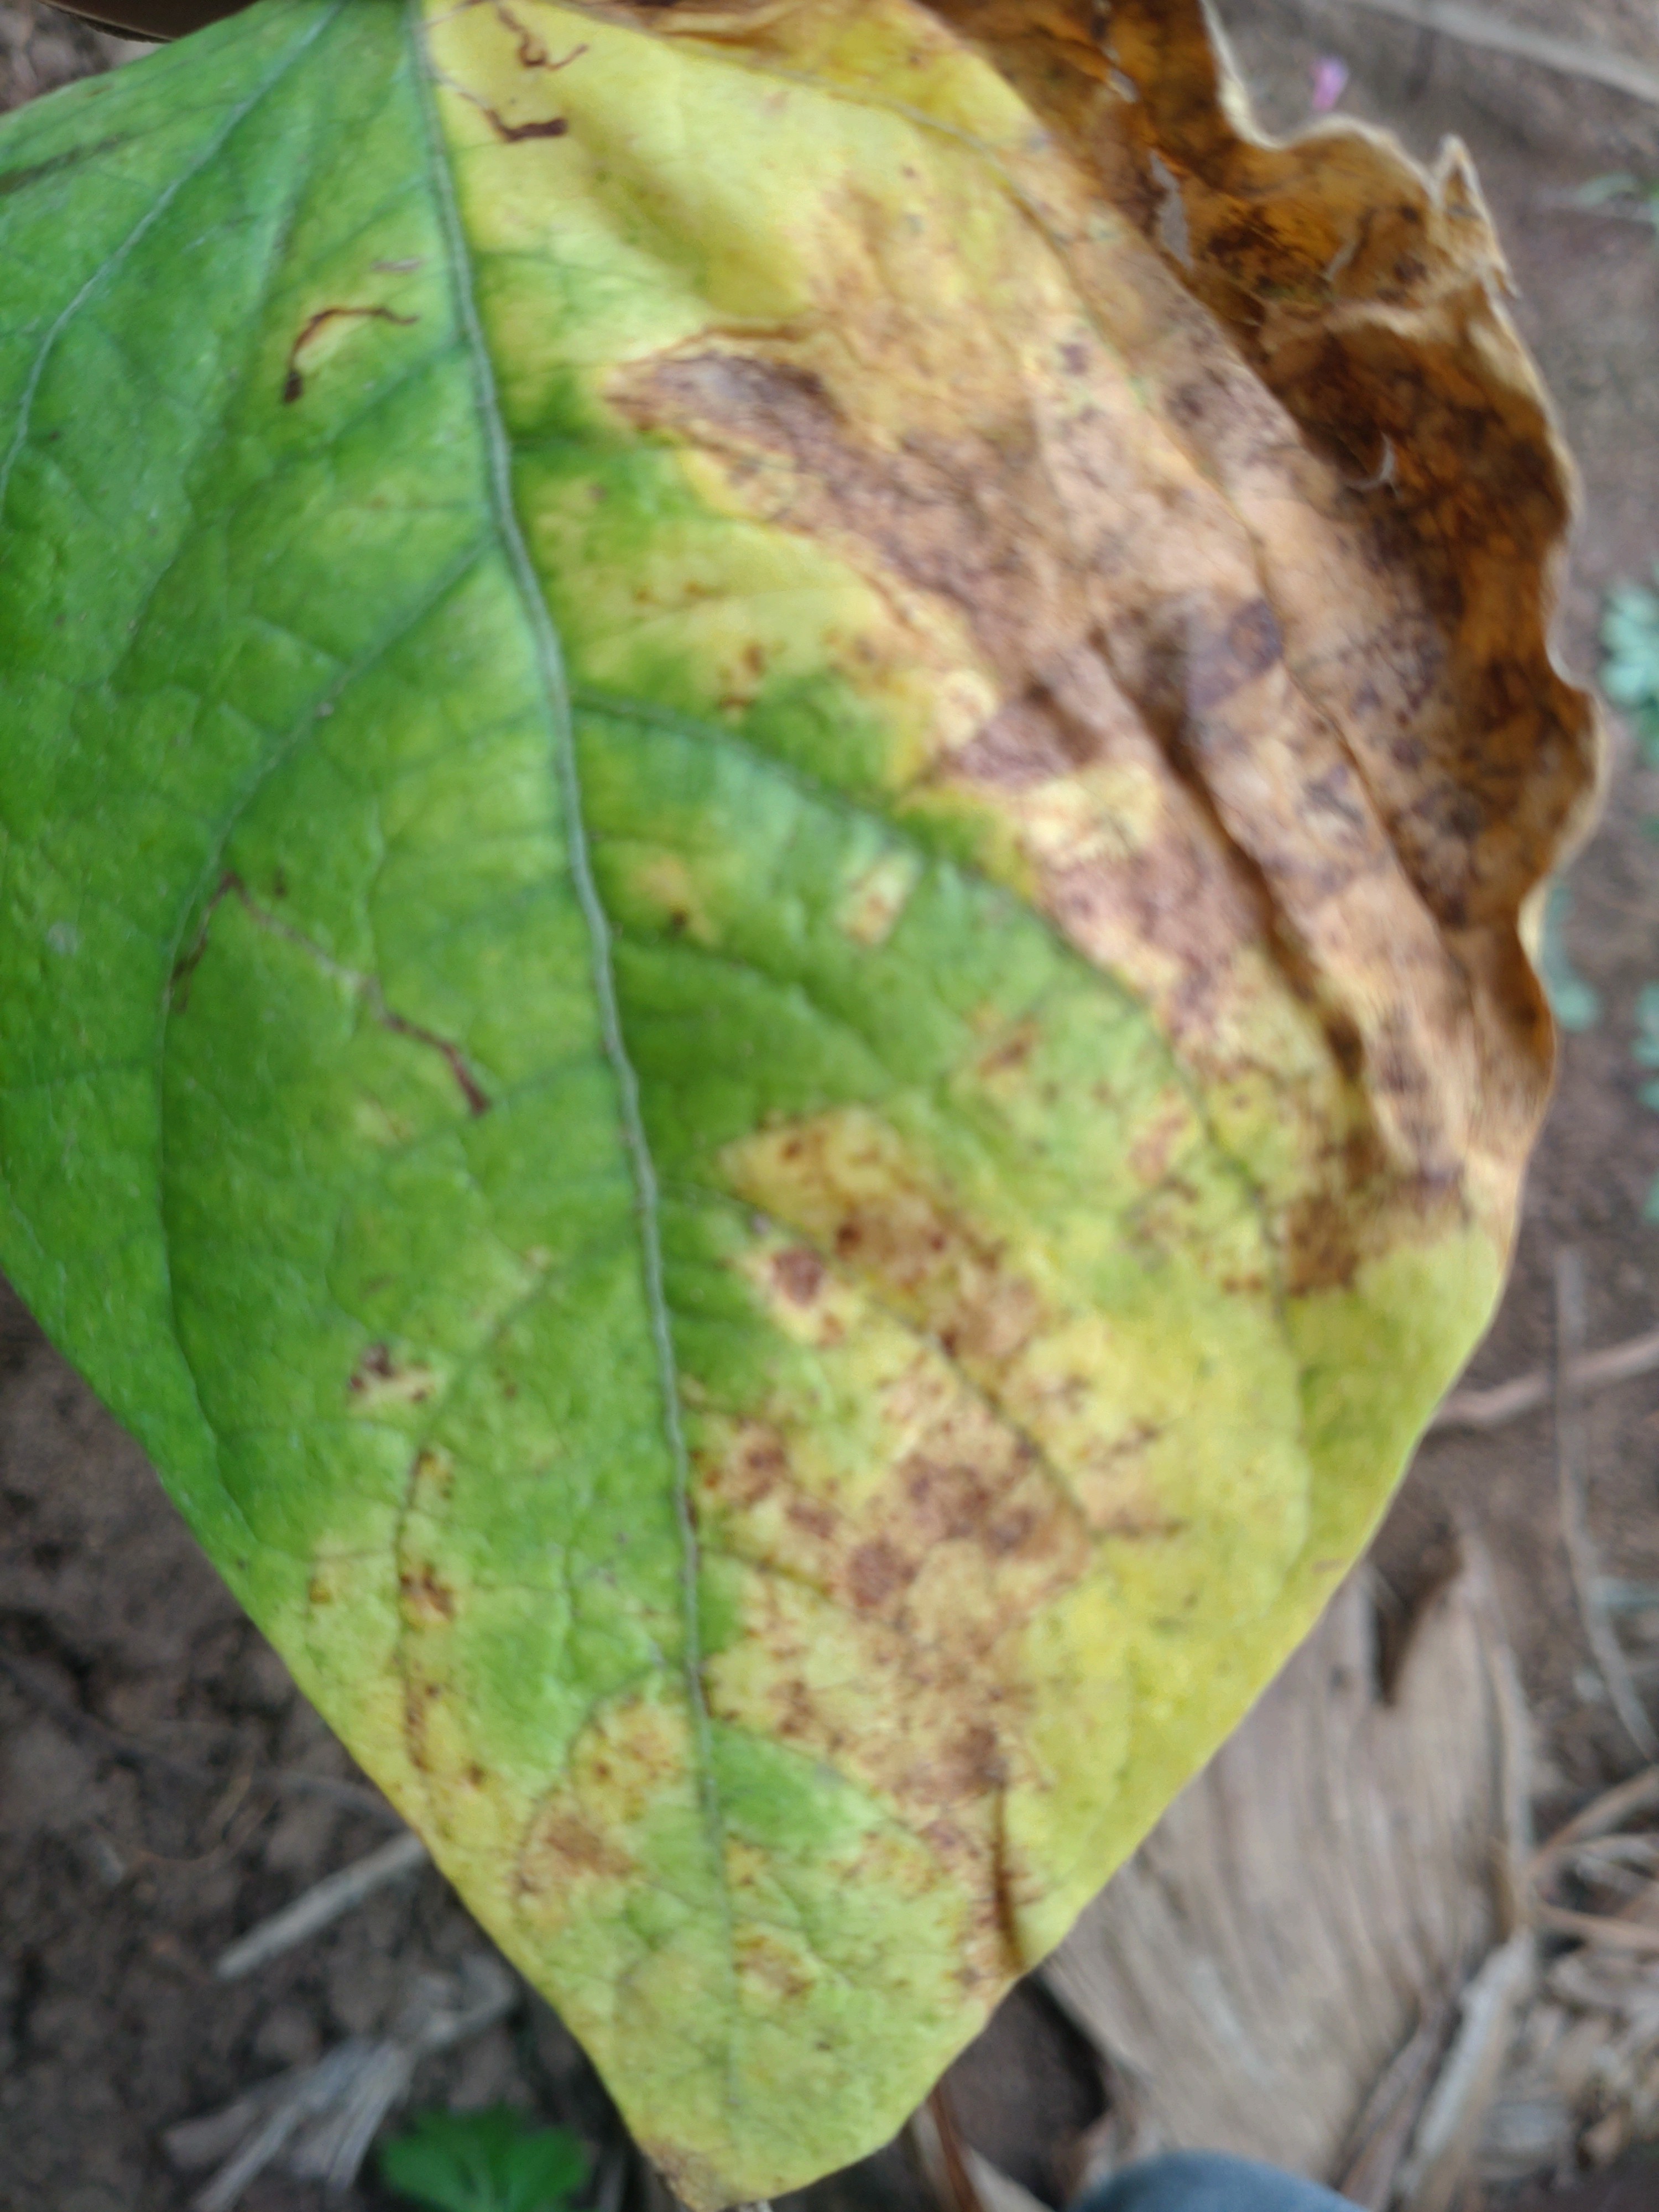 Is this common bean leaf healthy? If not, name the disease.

rust
